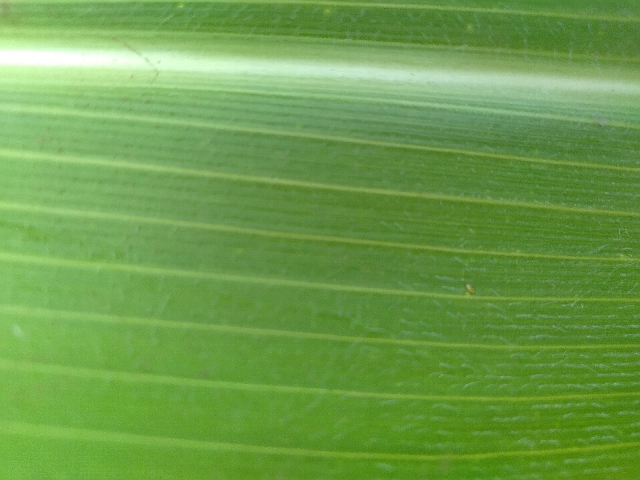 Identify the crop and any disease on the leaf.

maize, healthy
